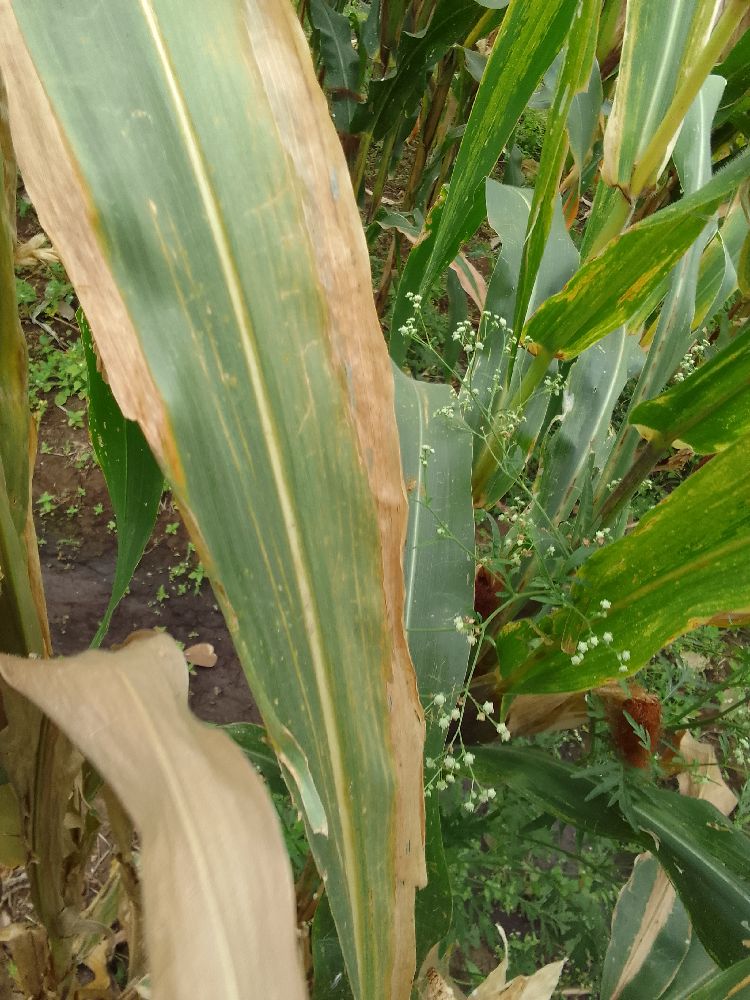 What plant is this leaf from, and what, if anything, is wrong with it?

maize, maize lethal necrosis
